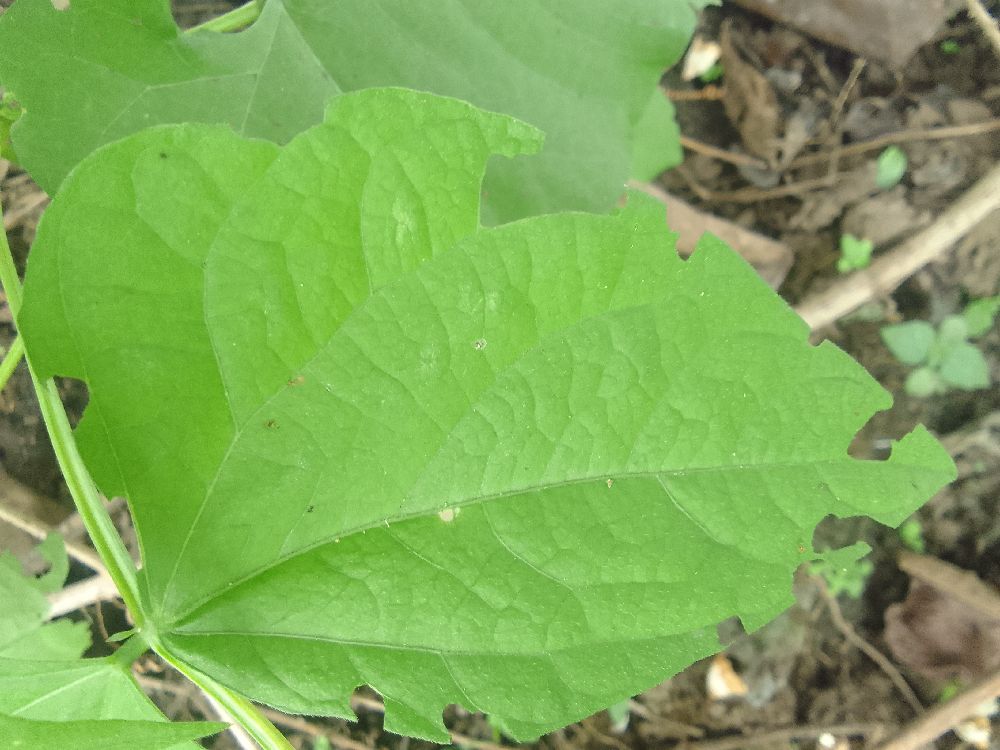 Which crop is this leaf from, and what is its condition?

common bean, healthy
